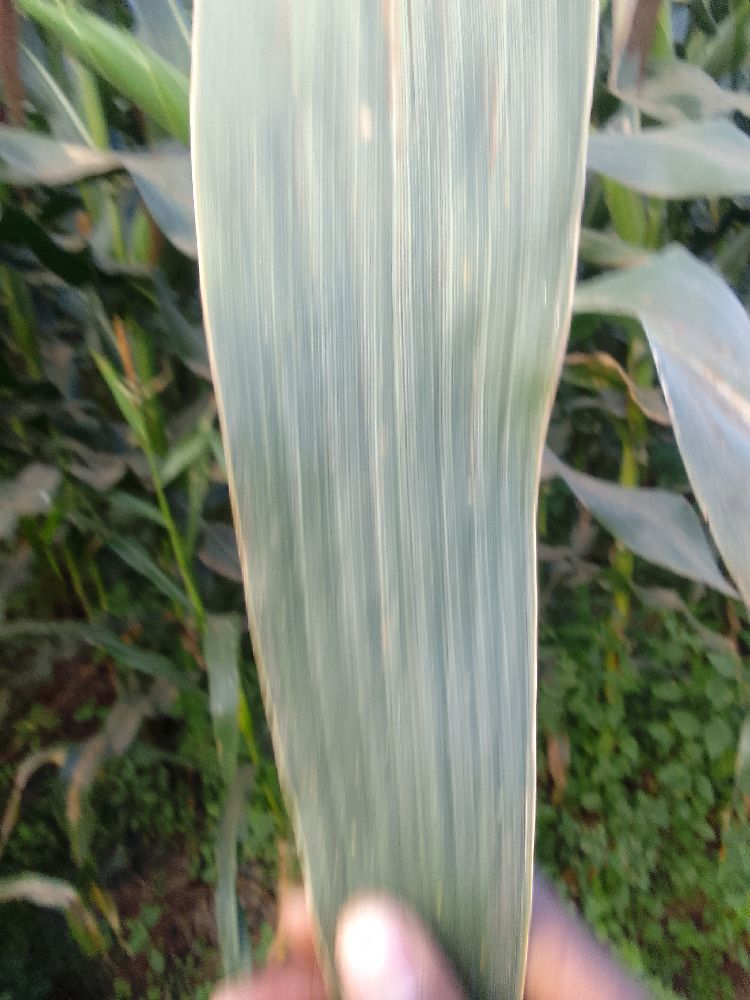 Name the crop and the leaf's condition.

maize, healthy
